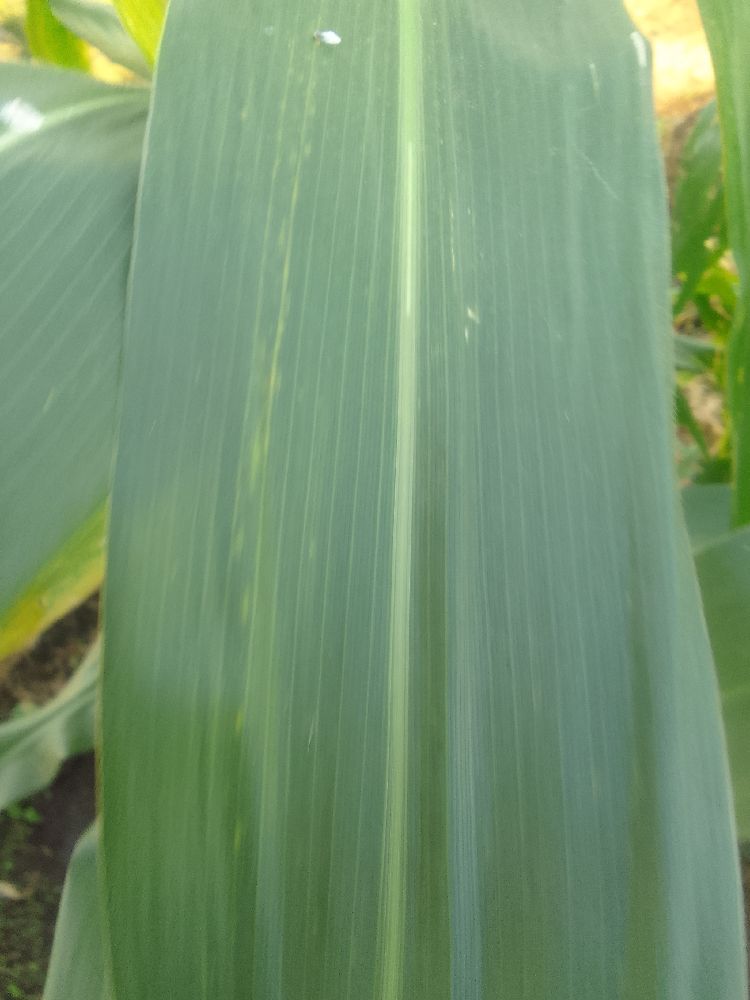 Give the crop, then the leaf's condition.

maize, healthy
